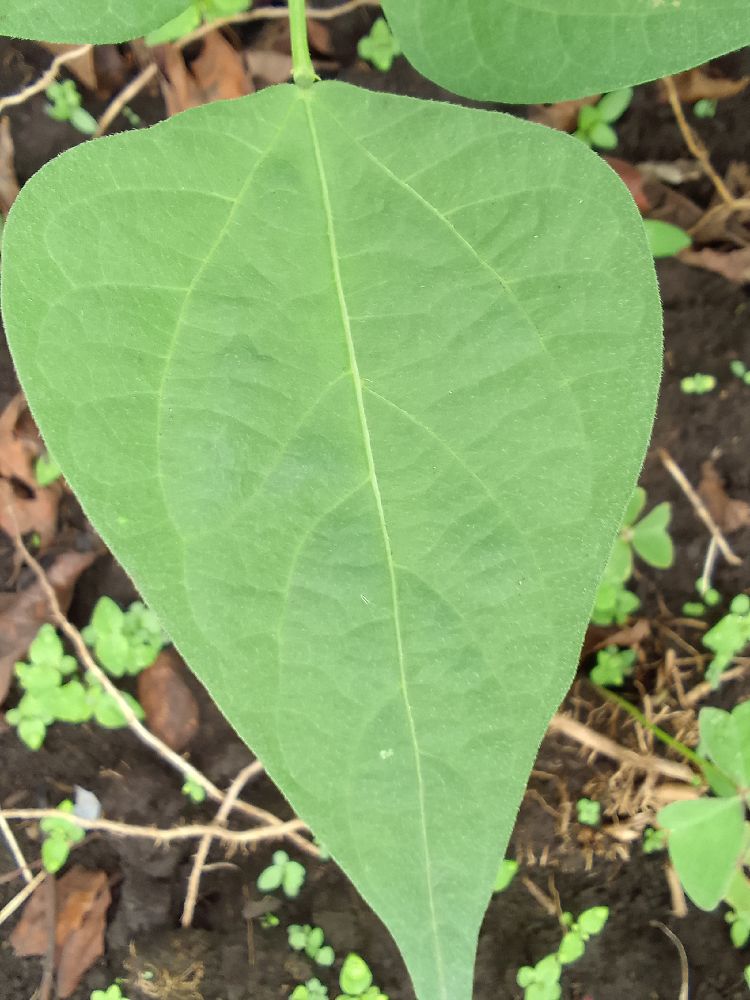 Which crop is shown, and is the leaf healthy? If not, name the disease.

common bean, healthy
